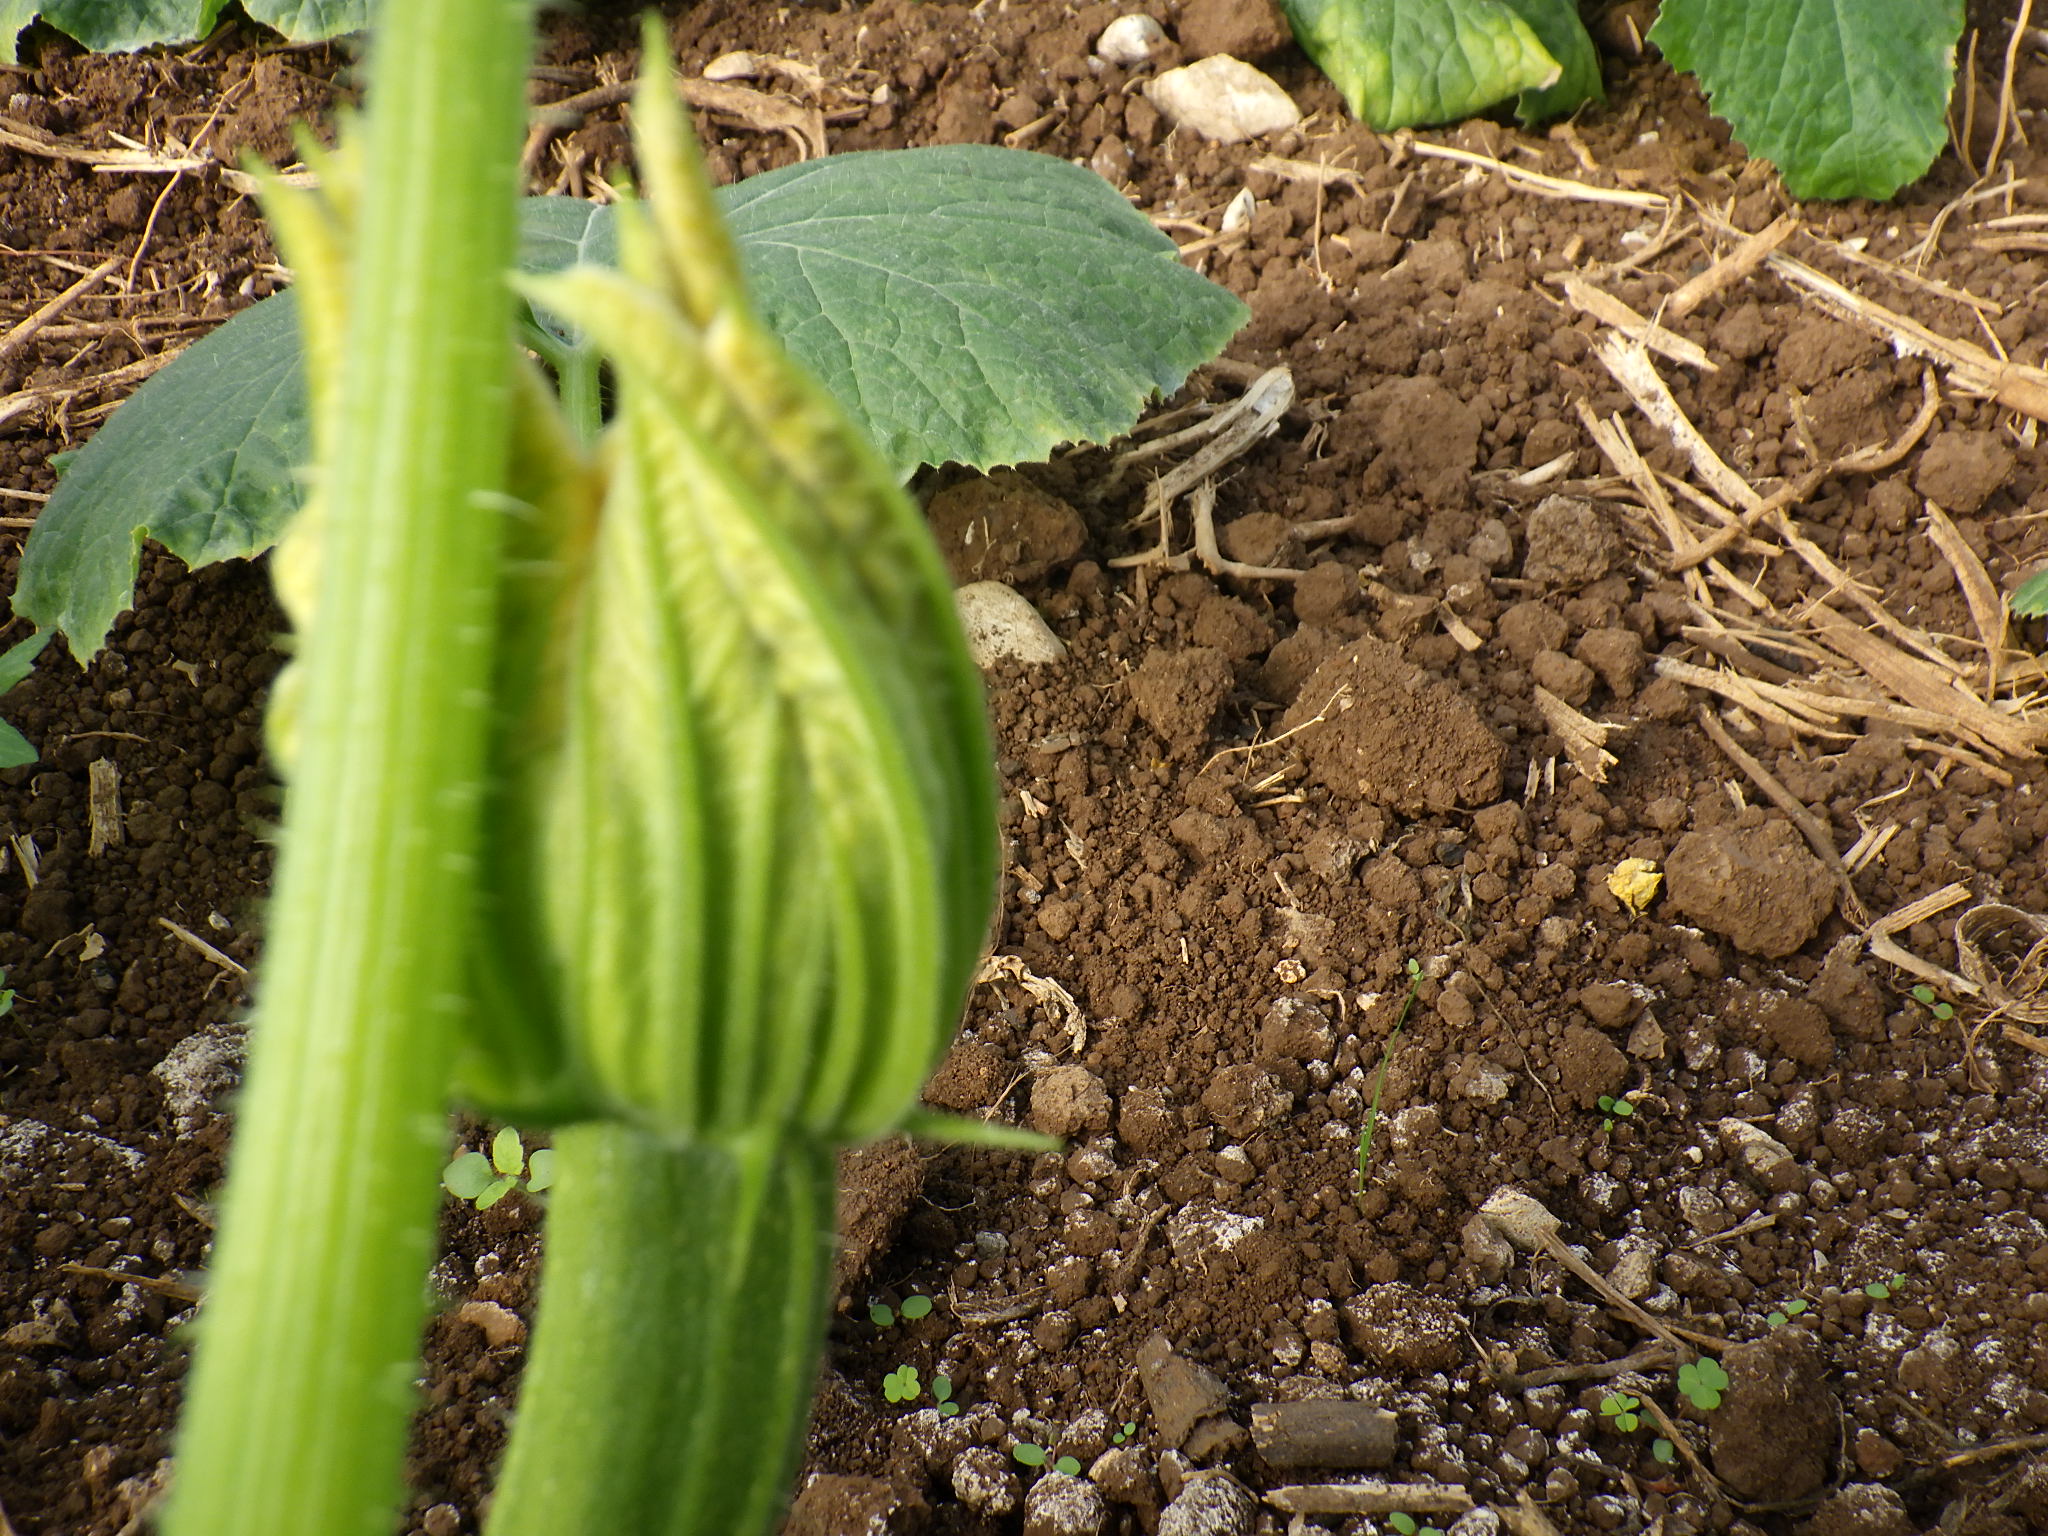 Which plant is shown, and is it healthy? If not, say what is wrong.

zucchini, healthy
